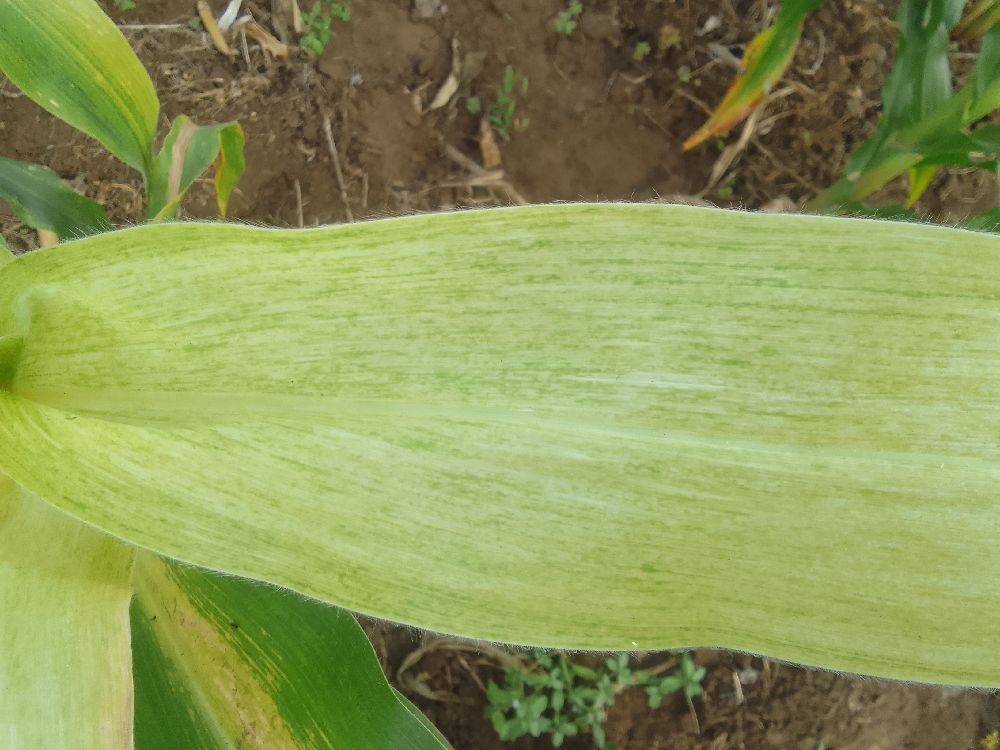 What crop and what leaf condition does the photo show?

maize, maize lethal necrosis
